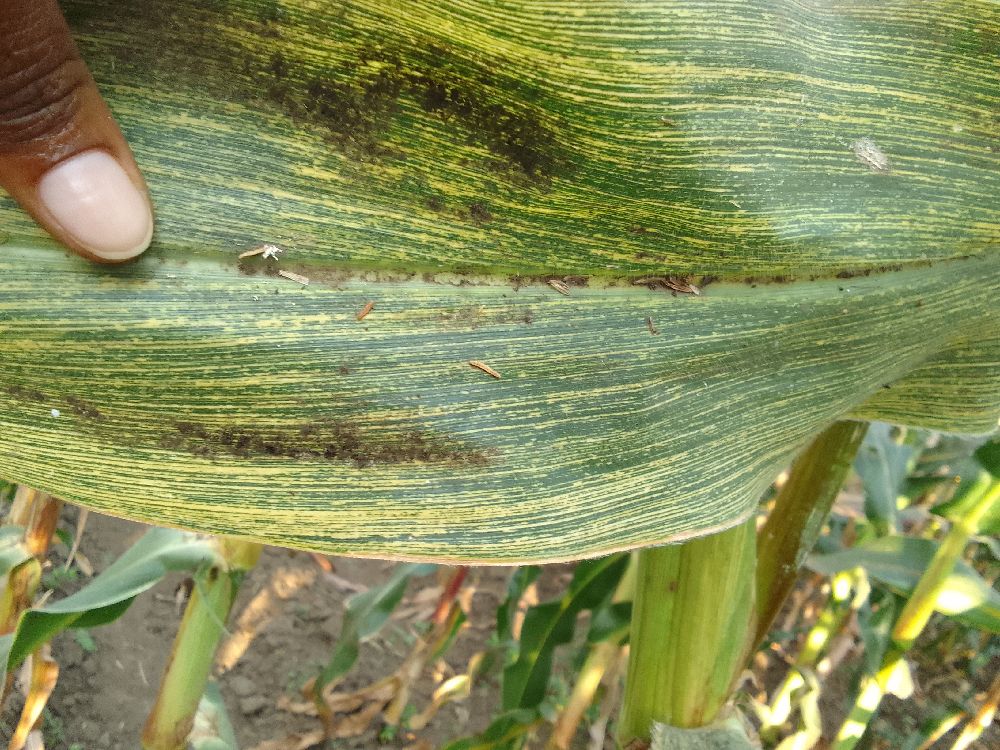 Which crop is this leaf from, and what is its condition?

maize, maize streak virus
